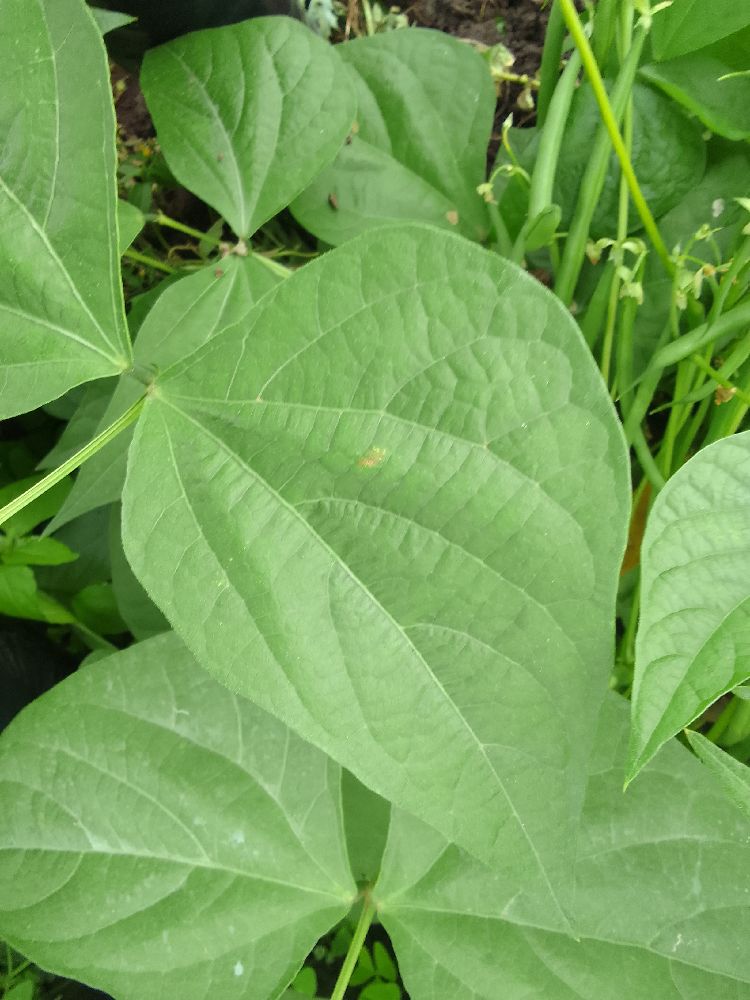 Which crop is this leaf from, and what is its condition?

common bean, healthy
